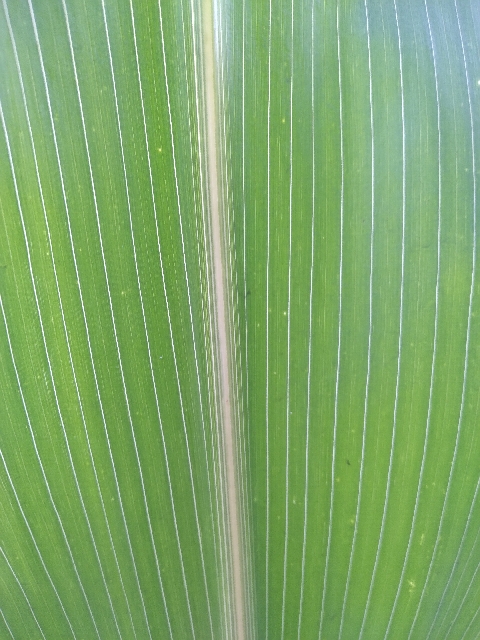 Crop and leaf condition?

maize, healthy
